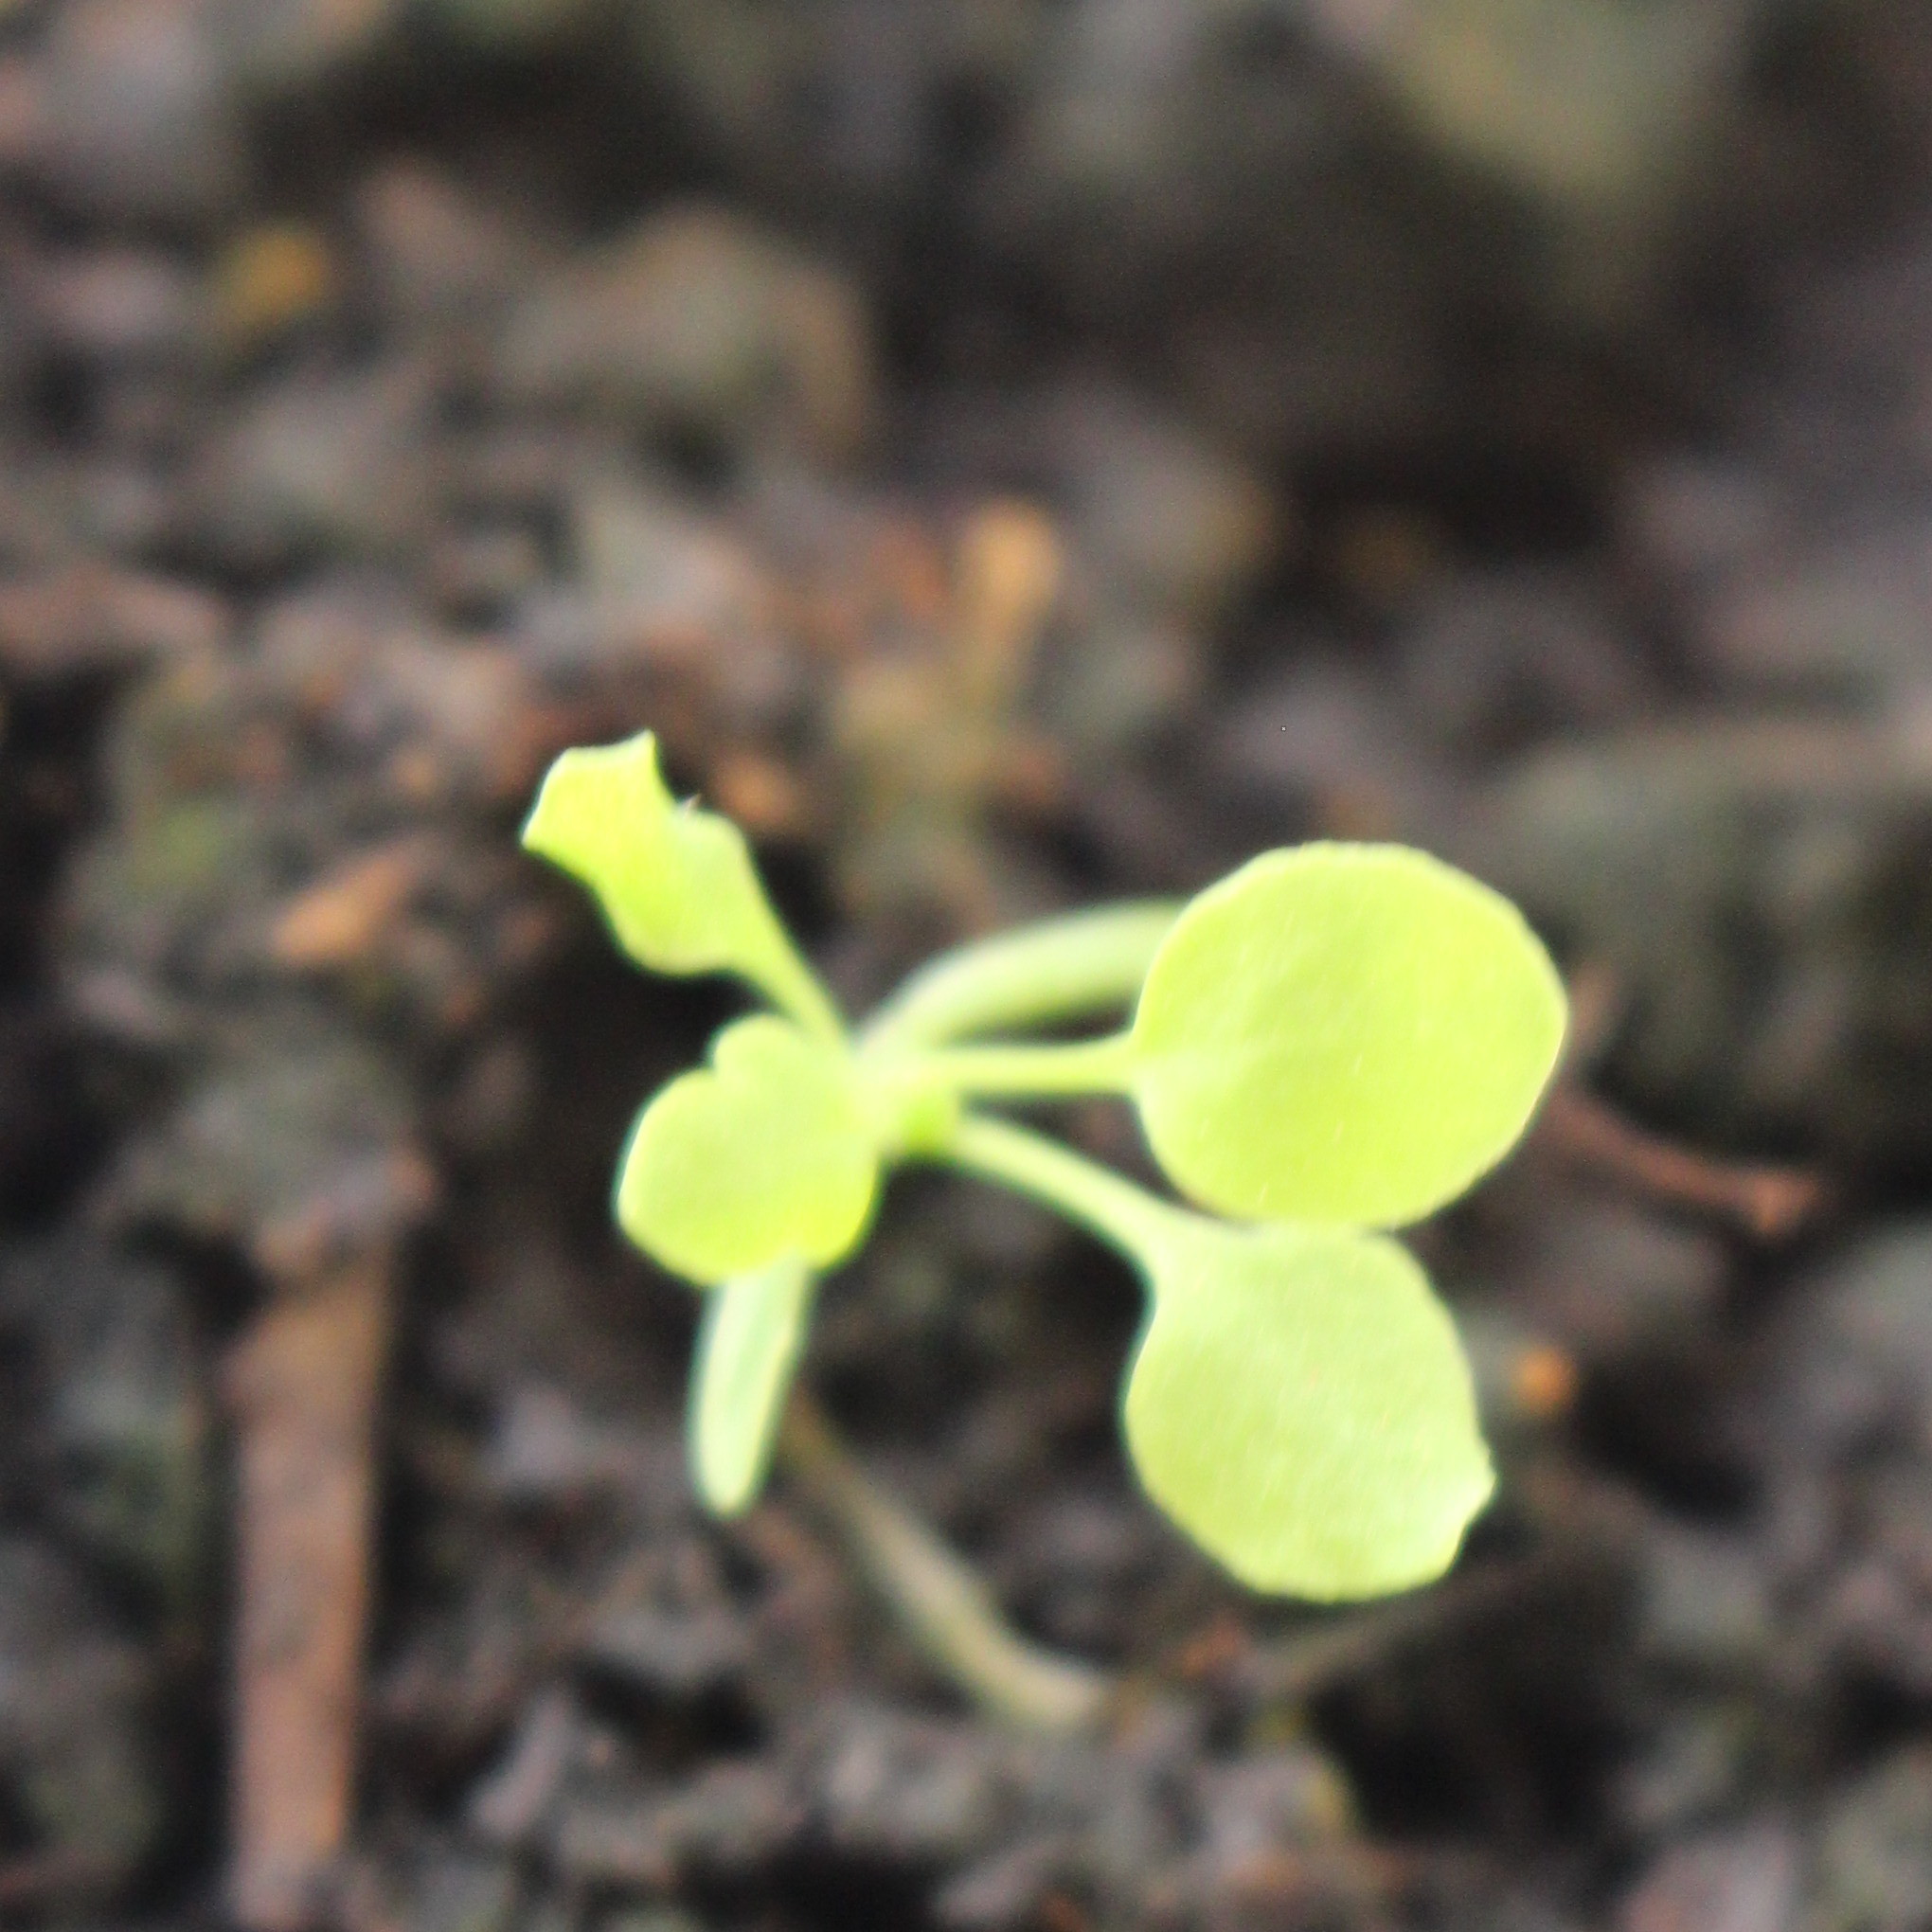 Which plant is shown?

Papaver rhoeas
